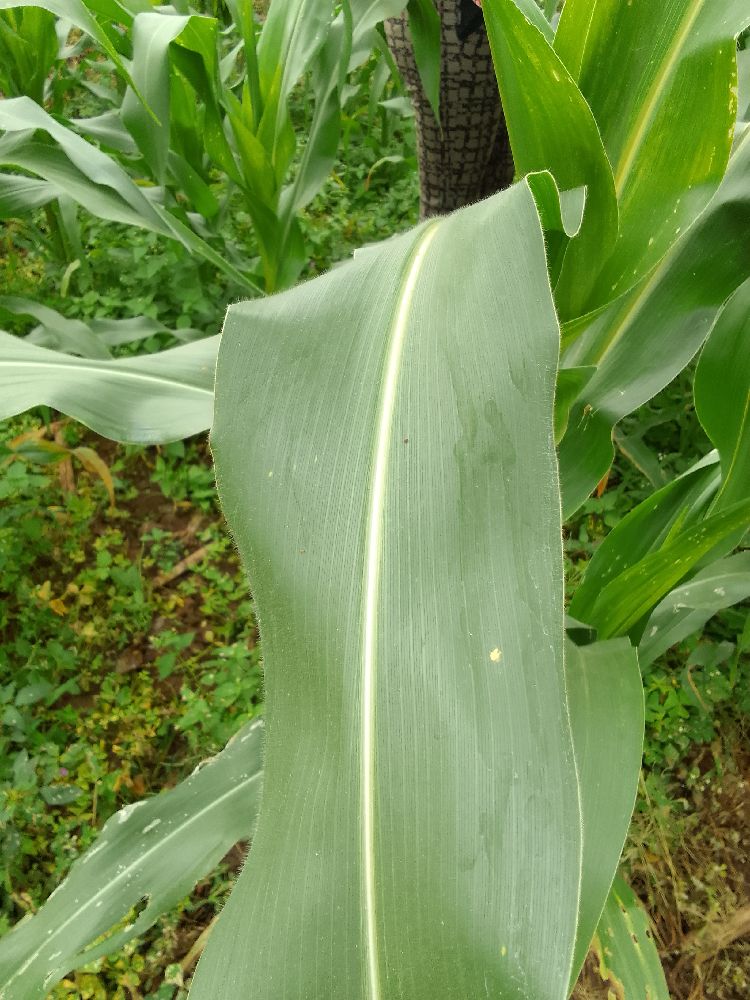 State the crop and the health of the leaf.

maize, healthy
